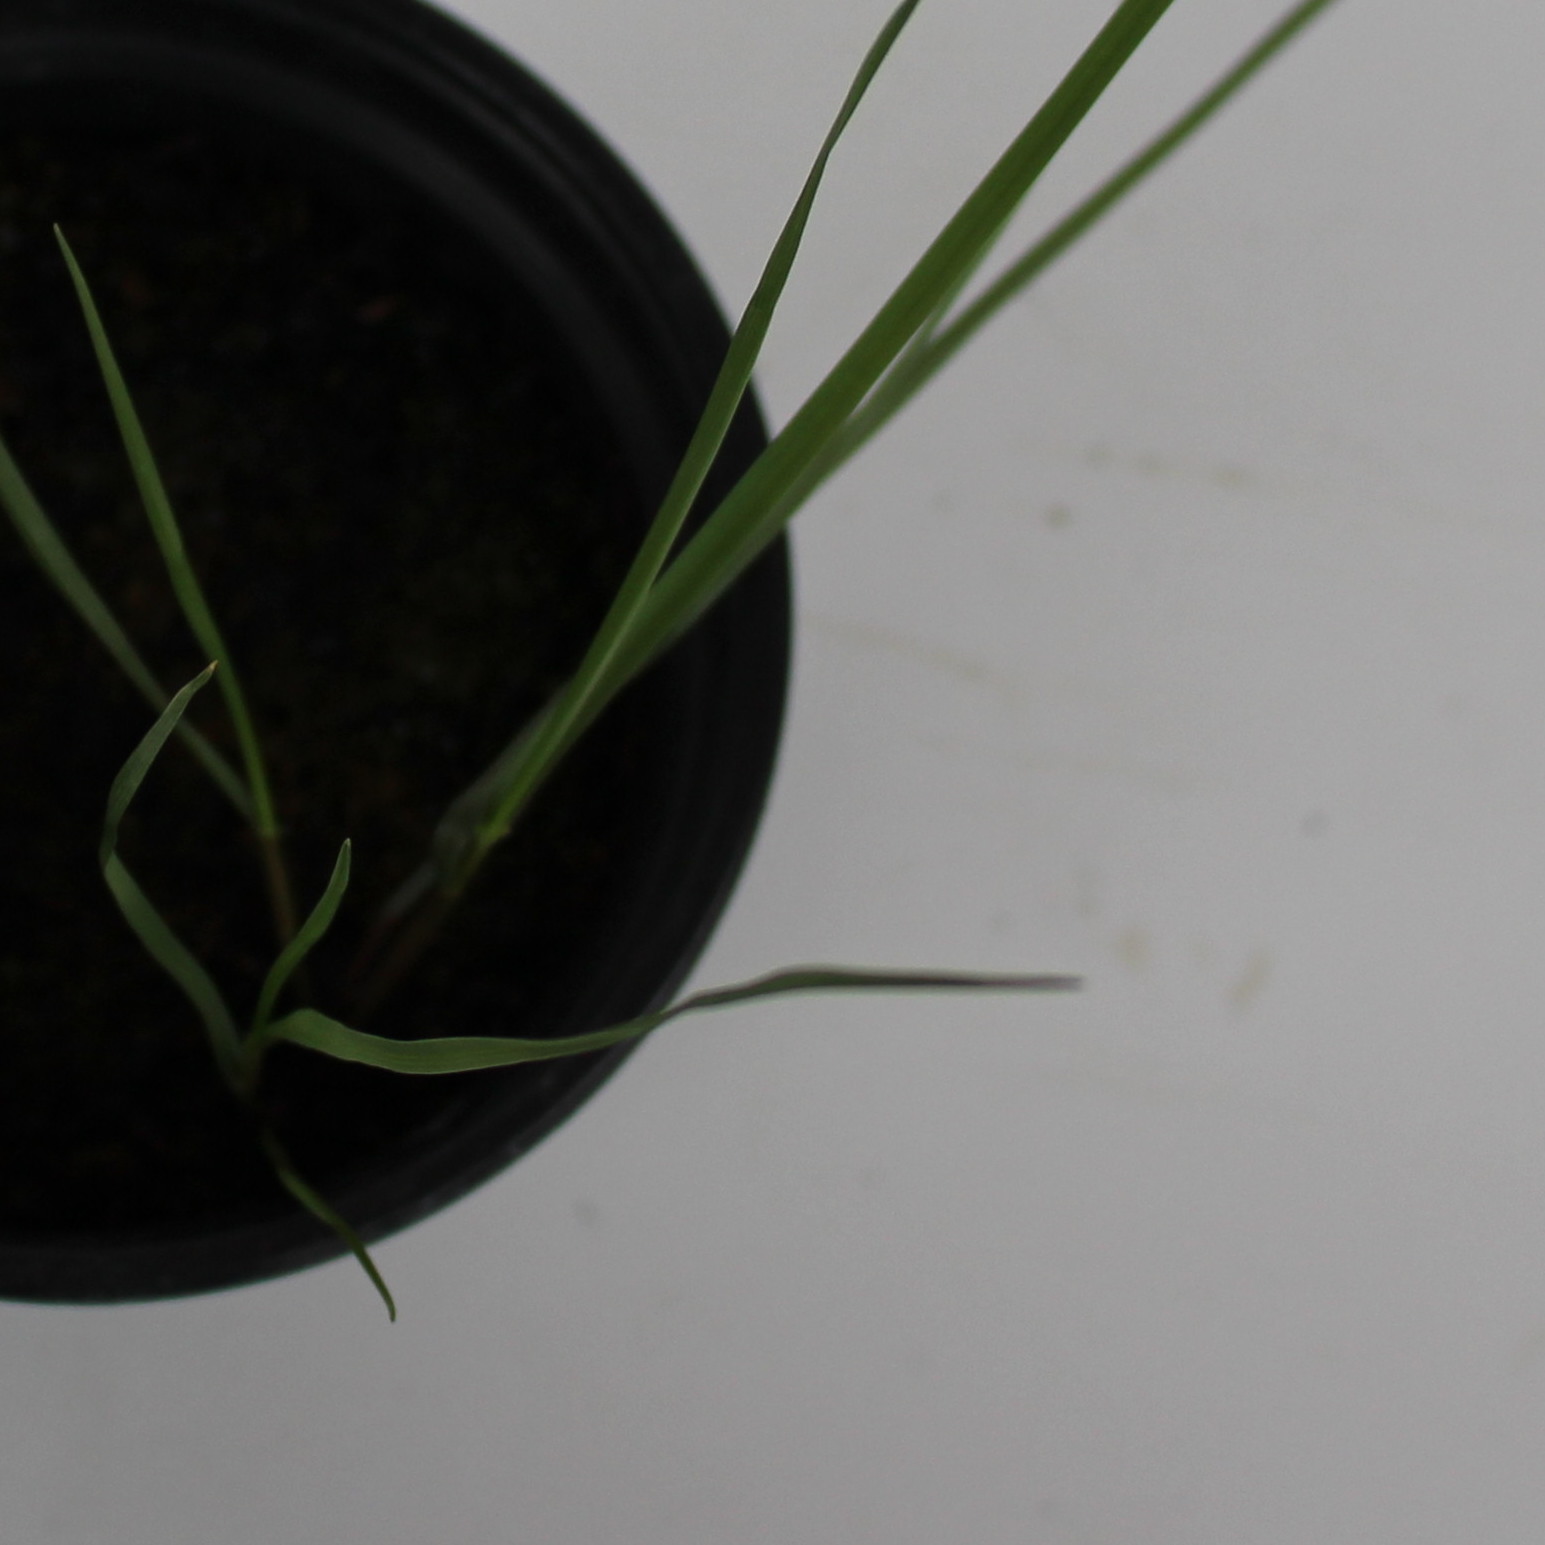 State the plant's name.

Lolium multiflorum
